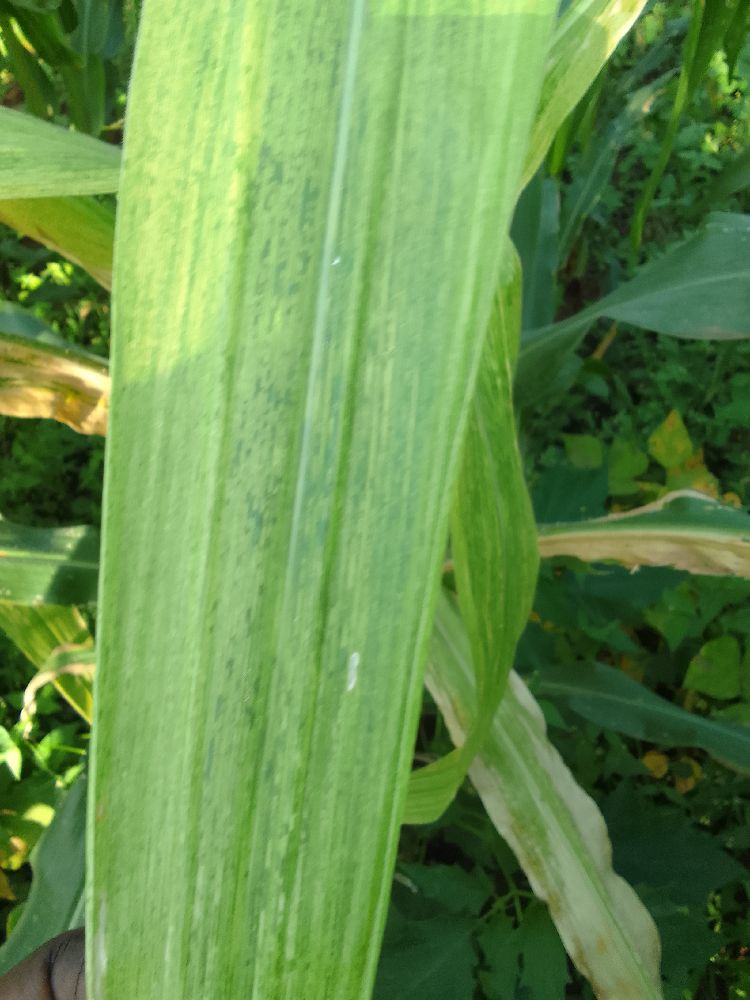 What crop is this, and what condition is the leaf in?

maize, maize lethal necrosis
